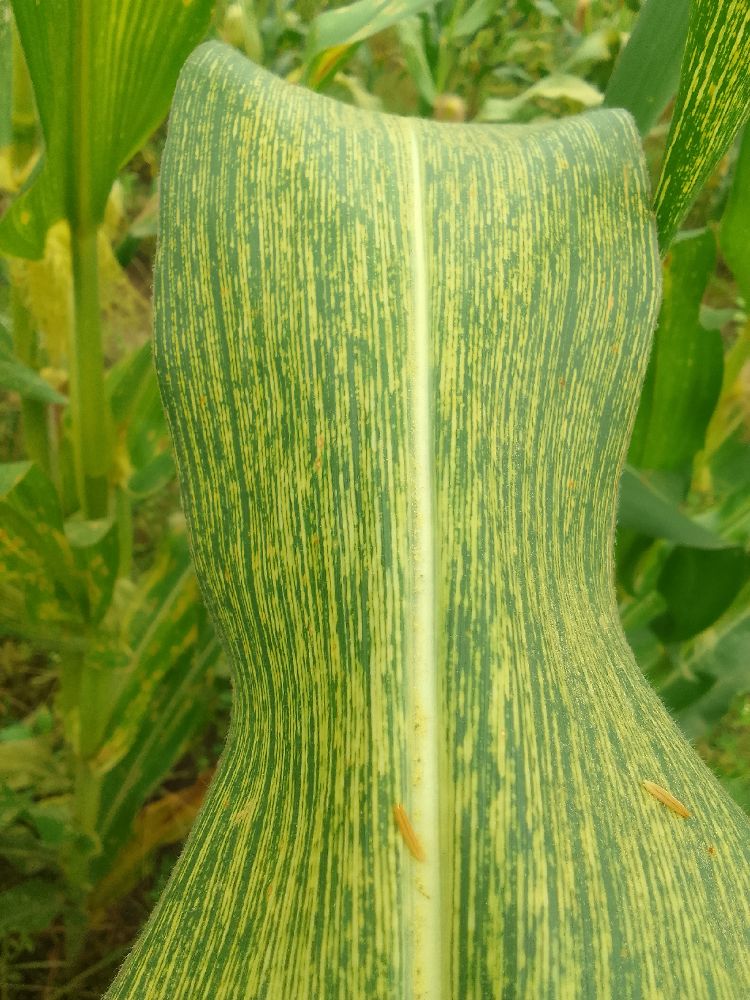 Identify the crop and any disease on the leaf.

maize, maize streak virus
